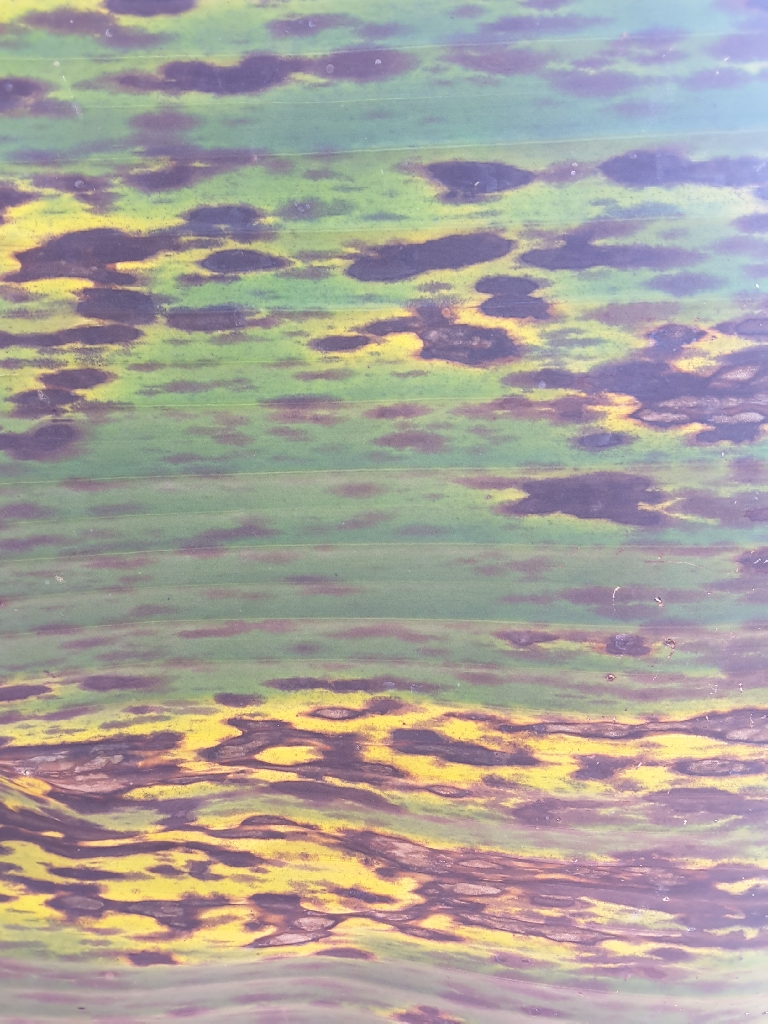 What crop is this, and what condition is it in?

banana, black sigatoka
